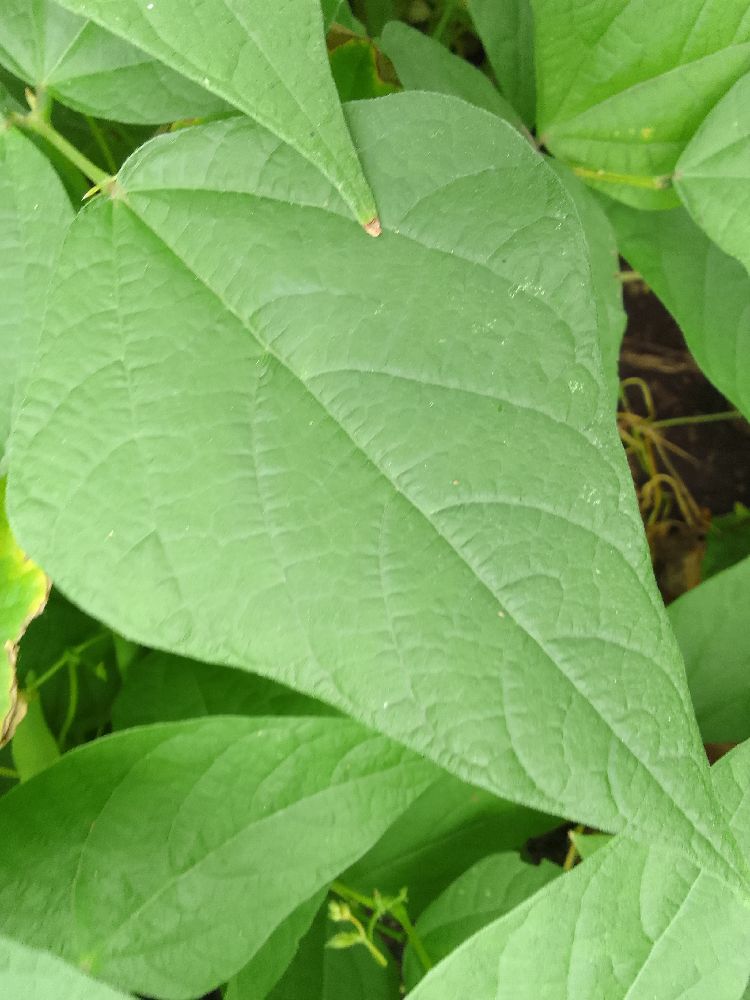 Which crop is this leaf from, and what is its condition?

common bean, healthy
